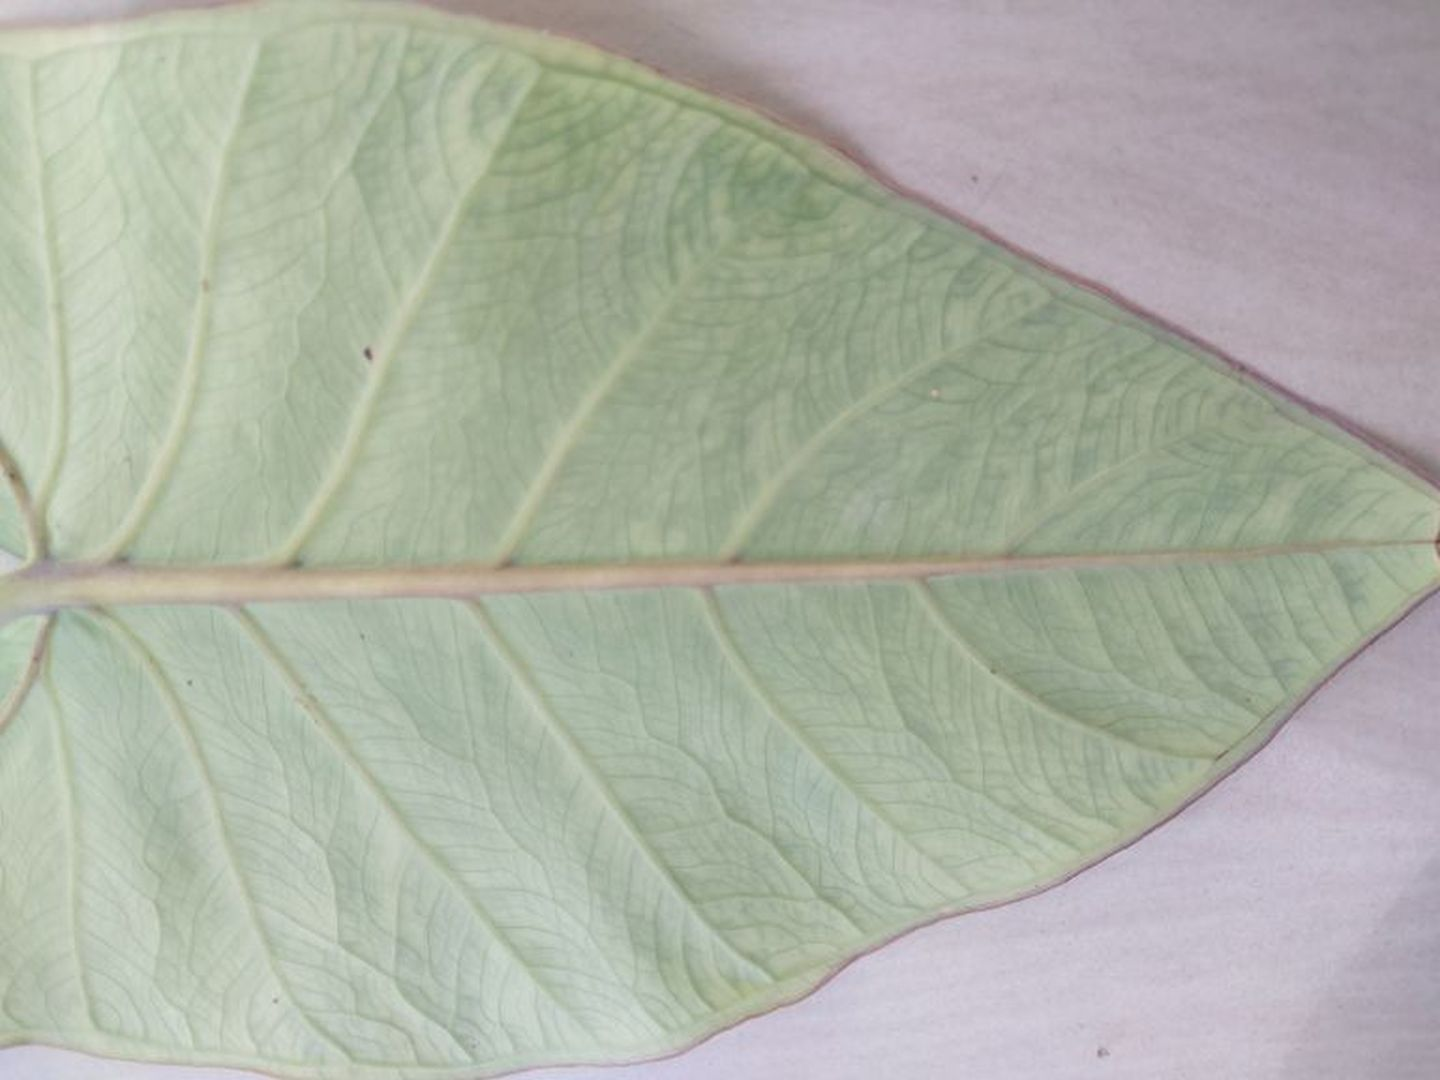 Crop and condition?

taro, mosaic
